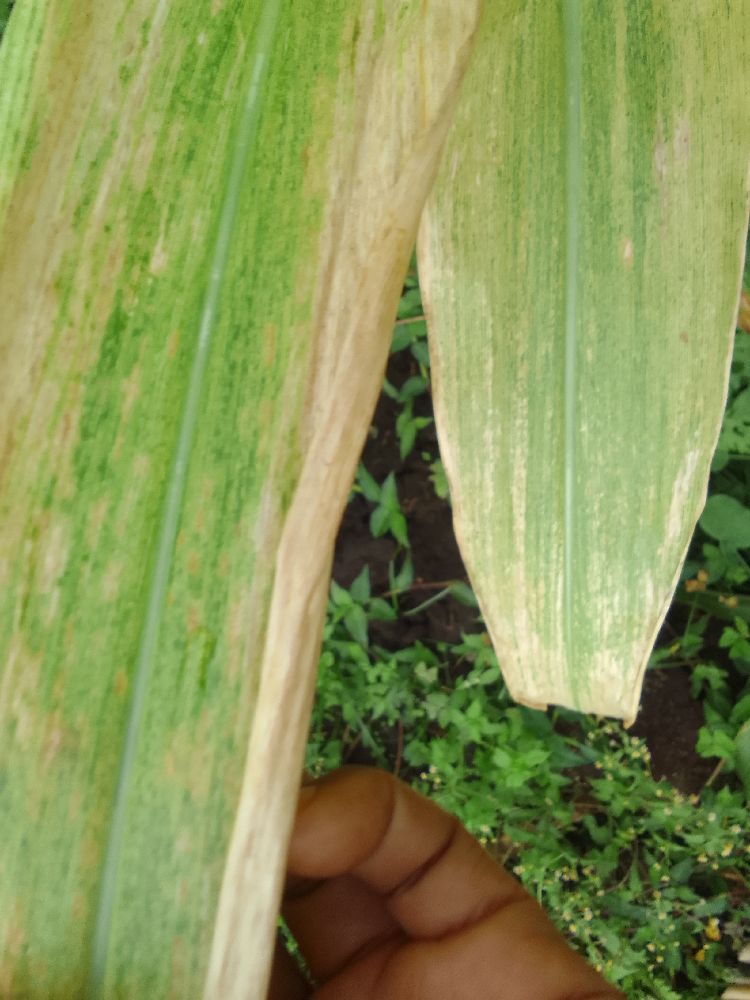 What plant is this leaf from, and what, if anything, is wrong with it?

maize, maize lethal necrosis
